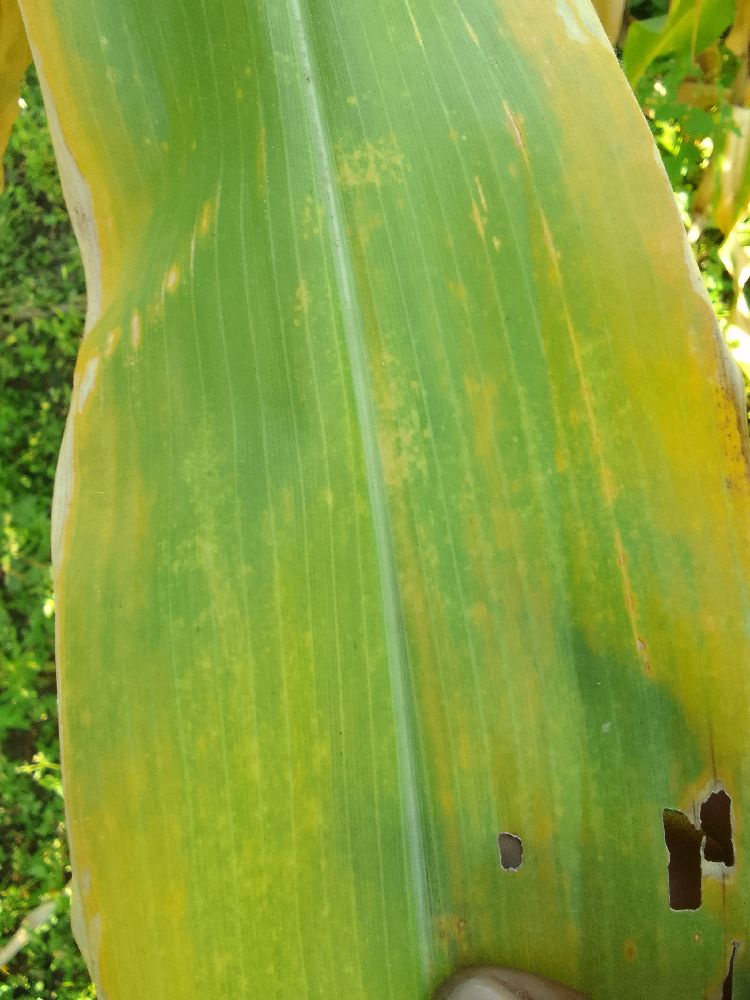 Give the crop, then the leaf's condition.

maize, maize lethal necrosis
